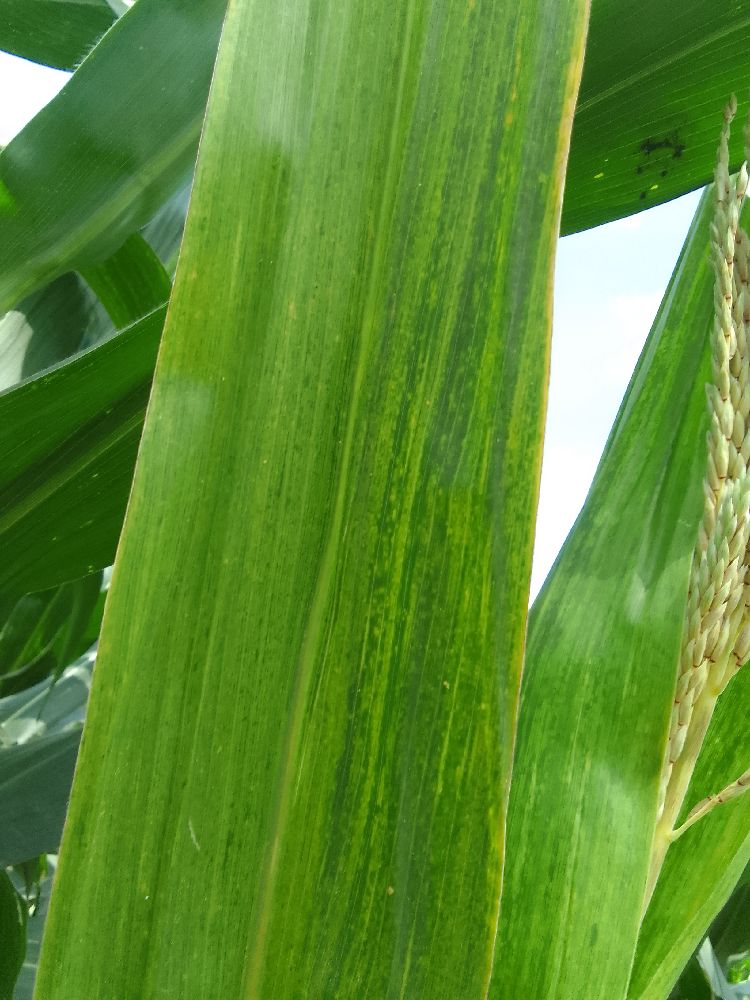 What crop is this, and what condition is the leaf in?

maize, maize lethal necrosis
